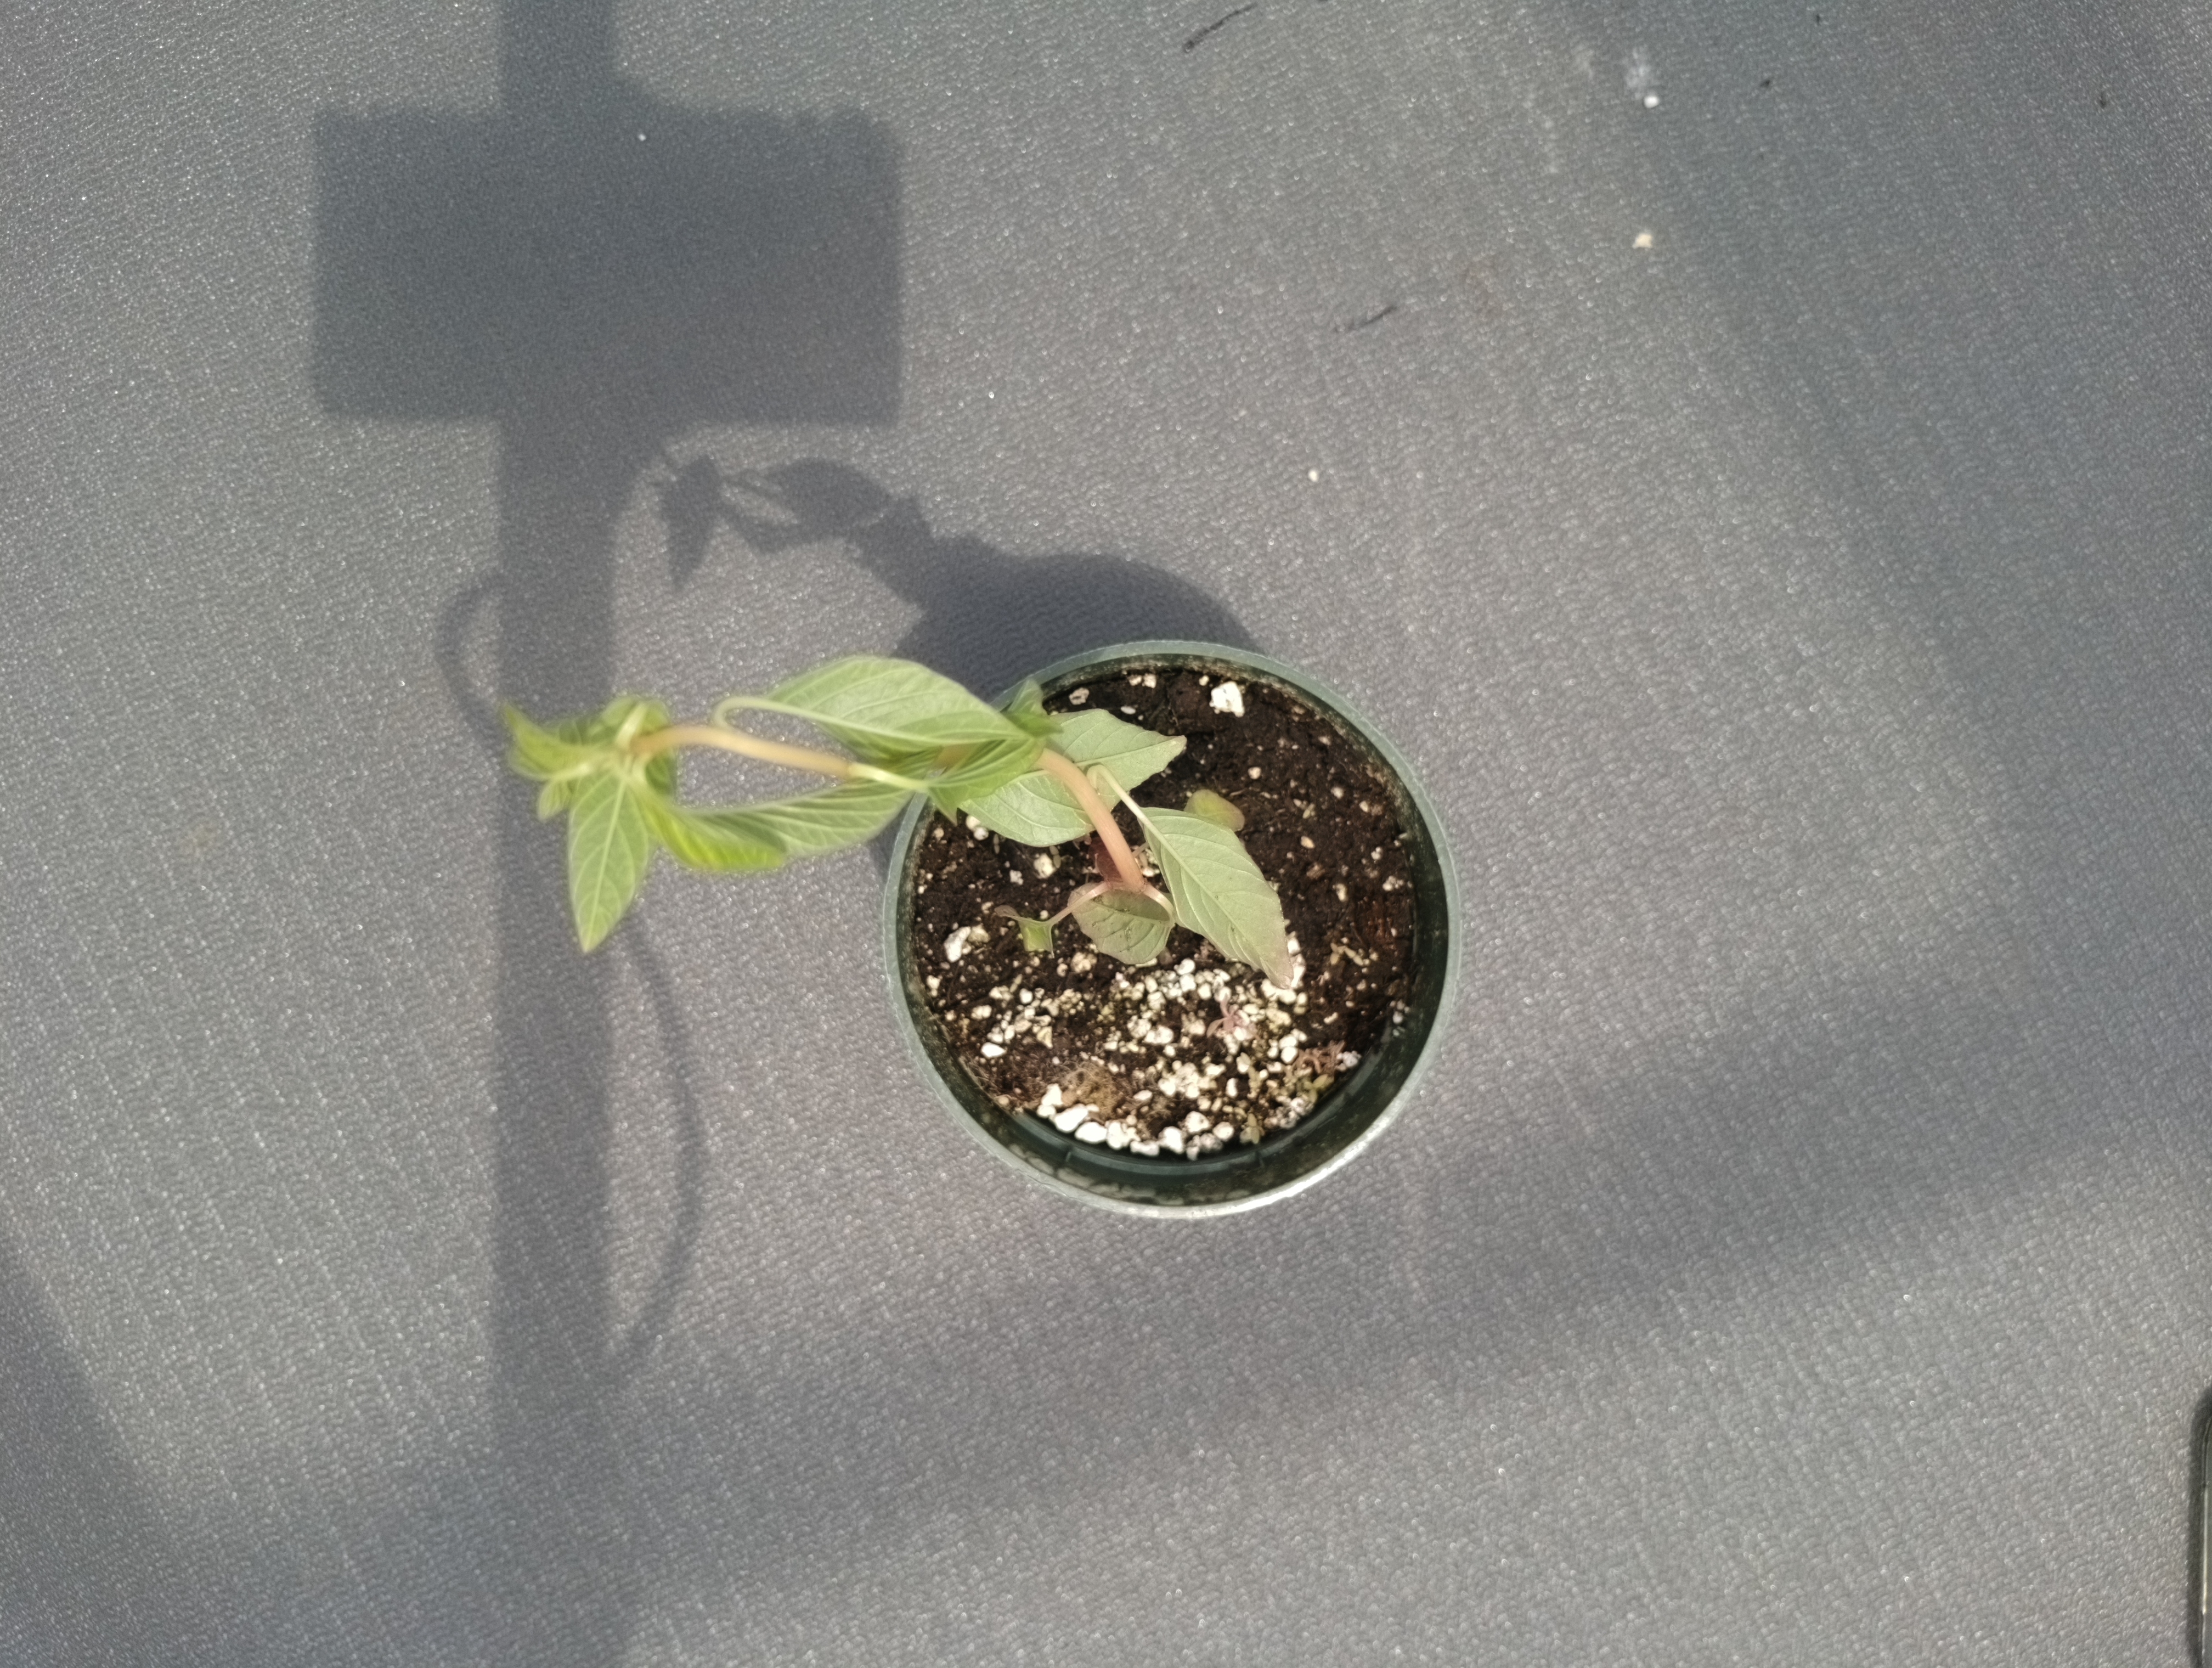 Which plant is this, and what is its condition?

waterhemp, epinasty
